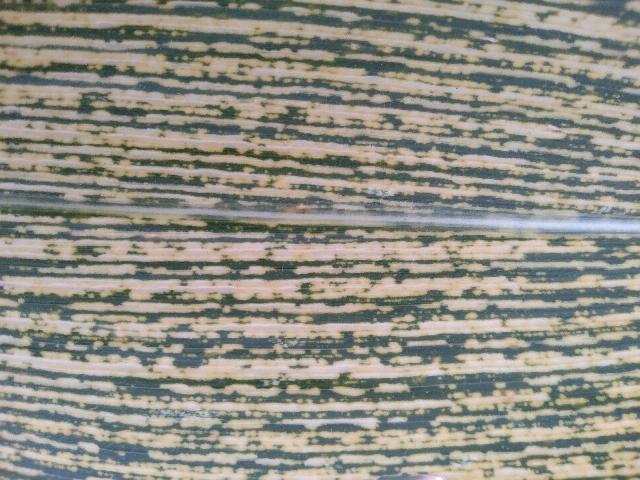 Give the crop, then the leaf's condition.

maize, maize streak virus
